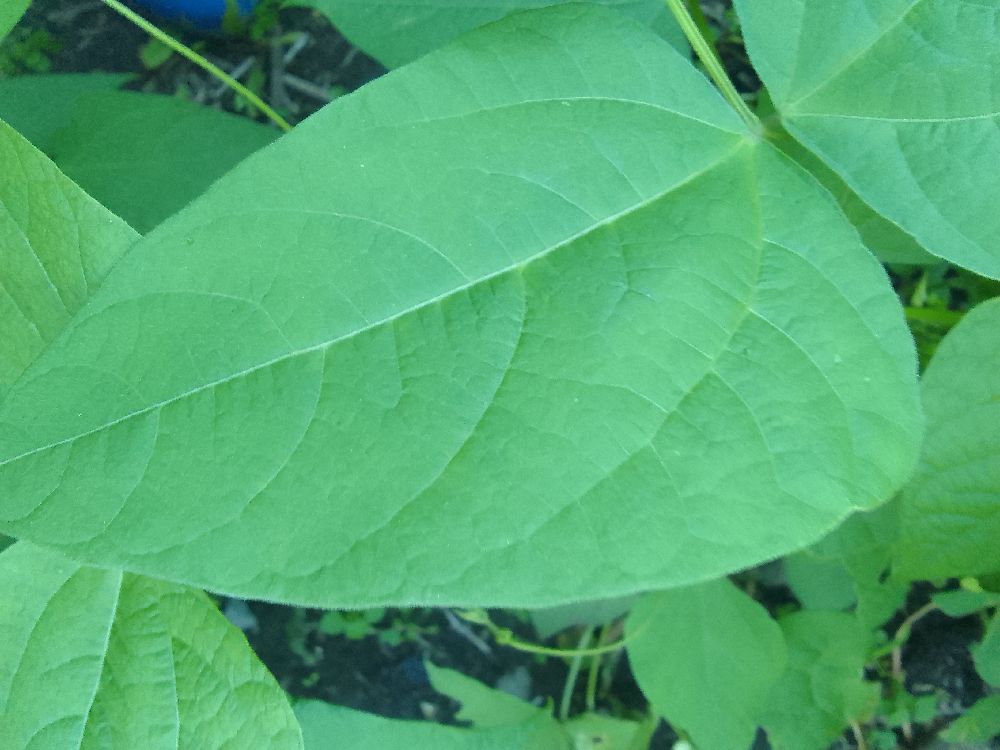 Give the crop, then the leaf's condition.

common bean, healthy
